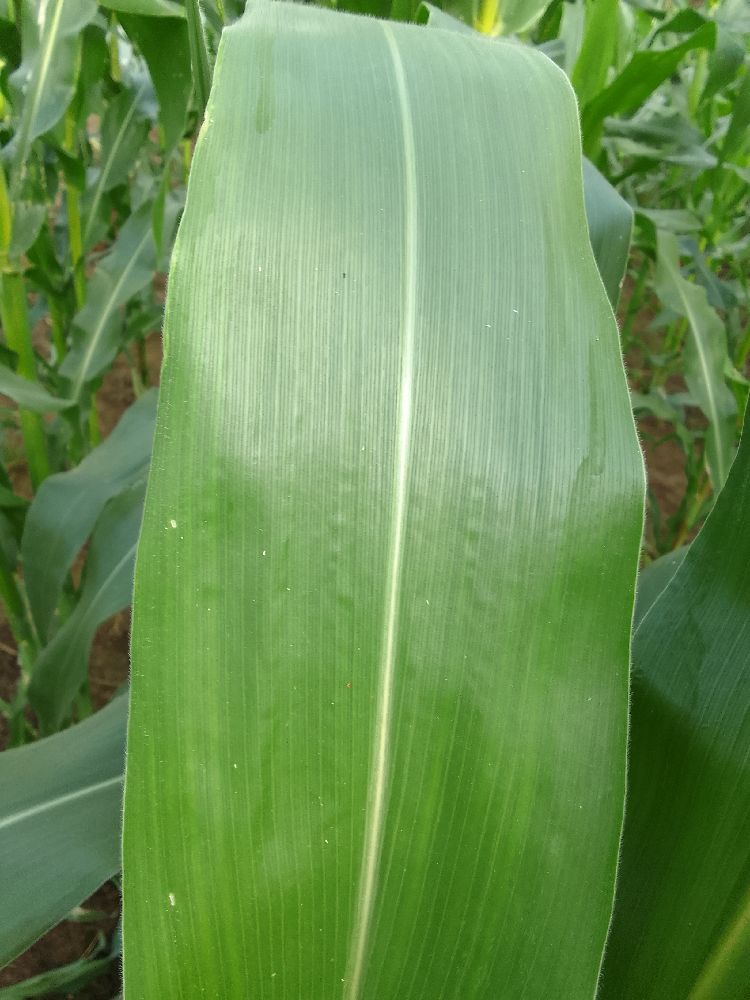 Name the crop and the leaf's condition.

maize, healthy
